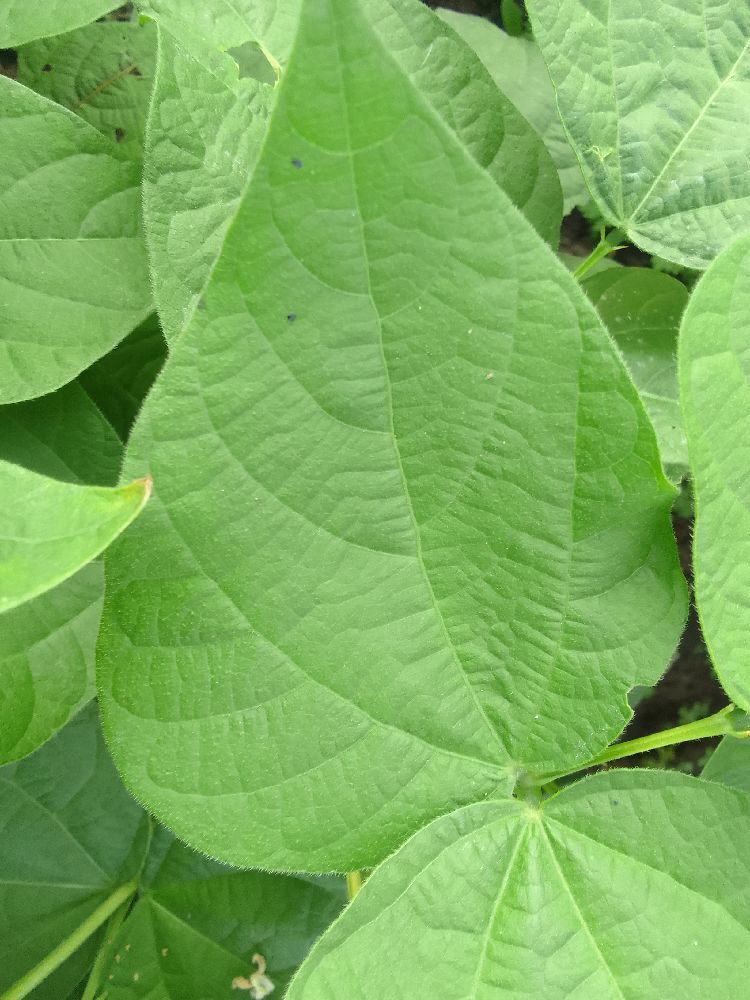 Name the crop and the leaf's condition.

common bean, healthy
